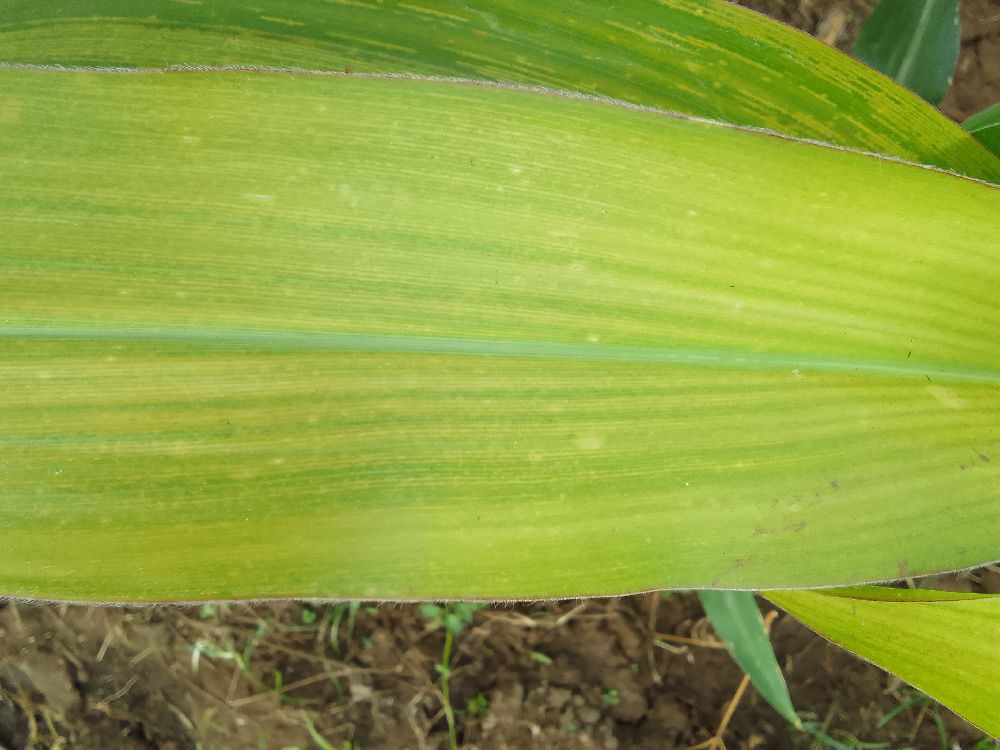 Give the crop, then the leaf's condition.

maize, maize lethal necrosis
